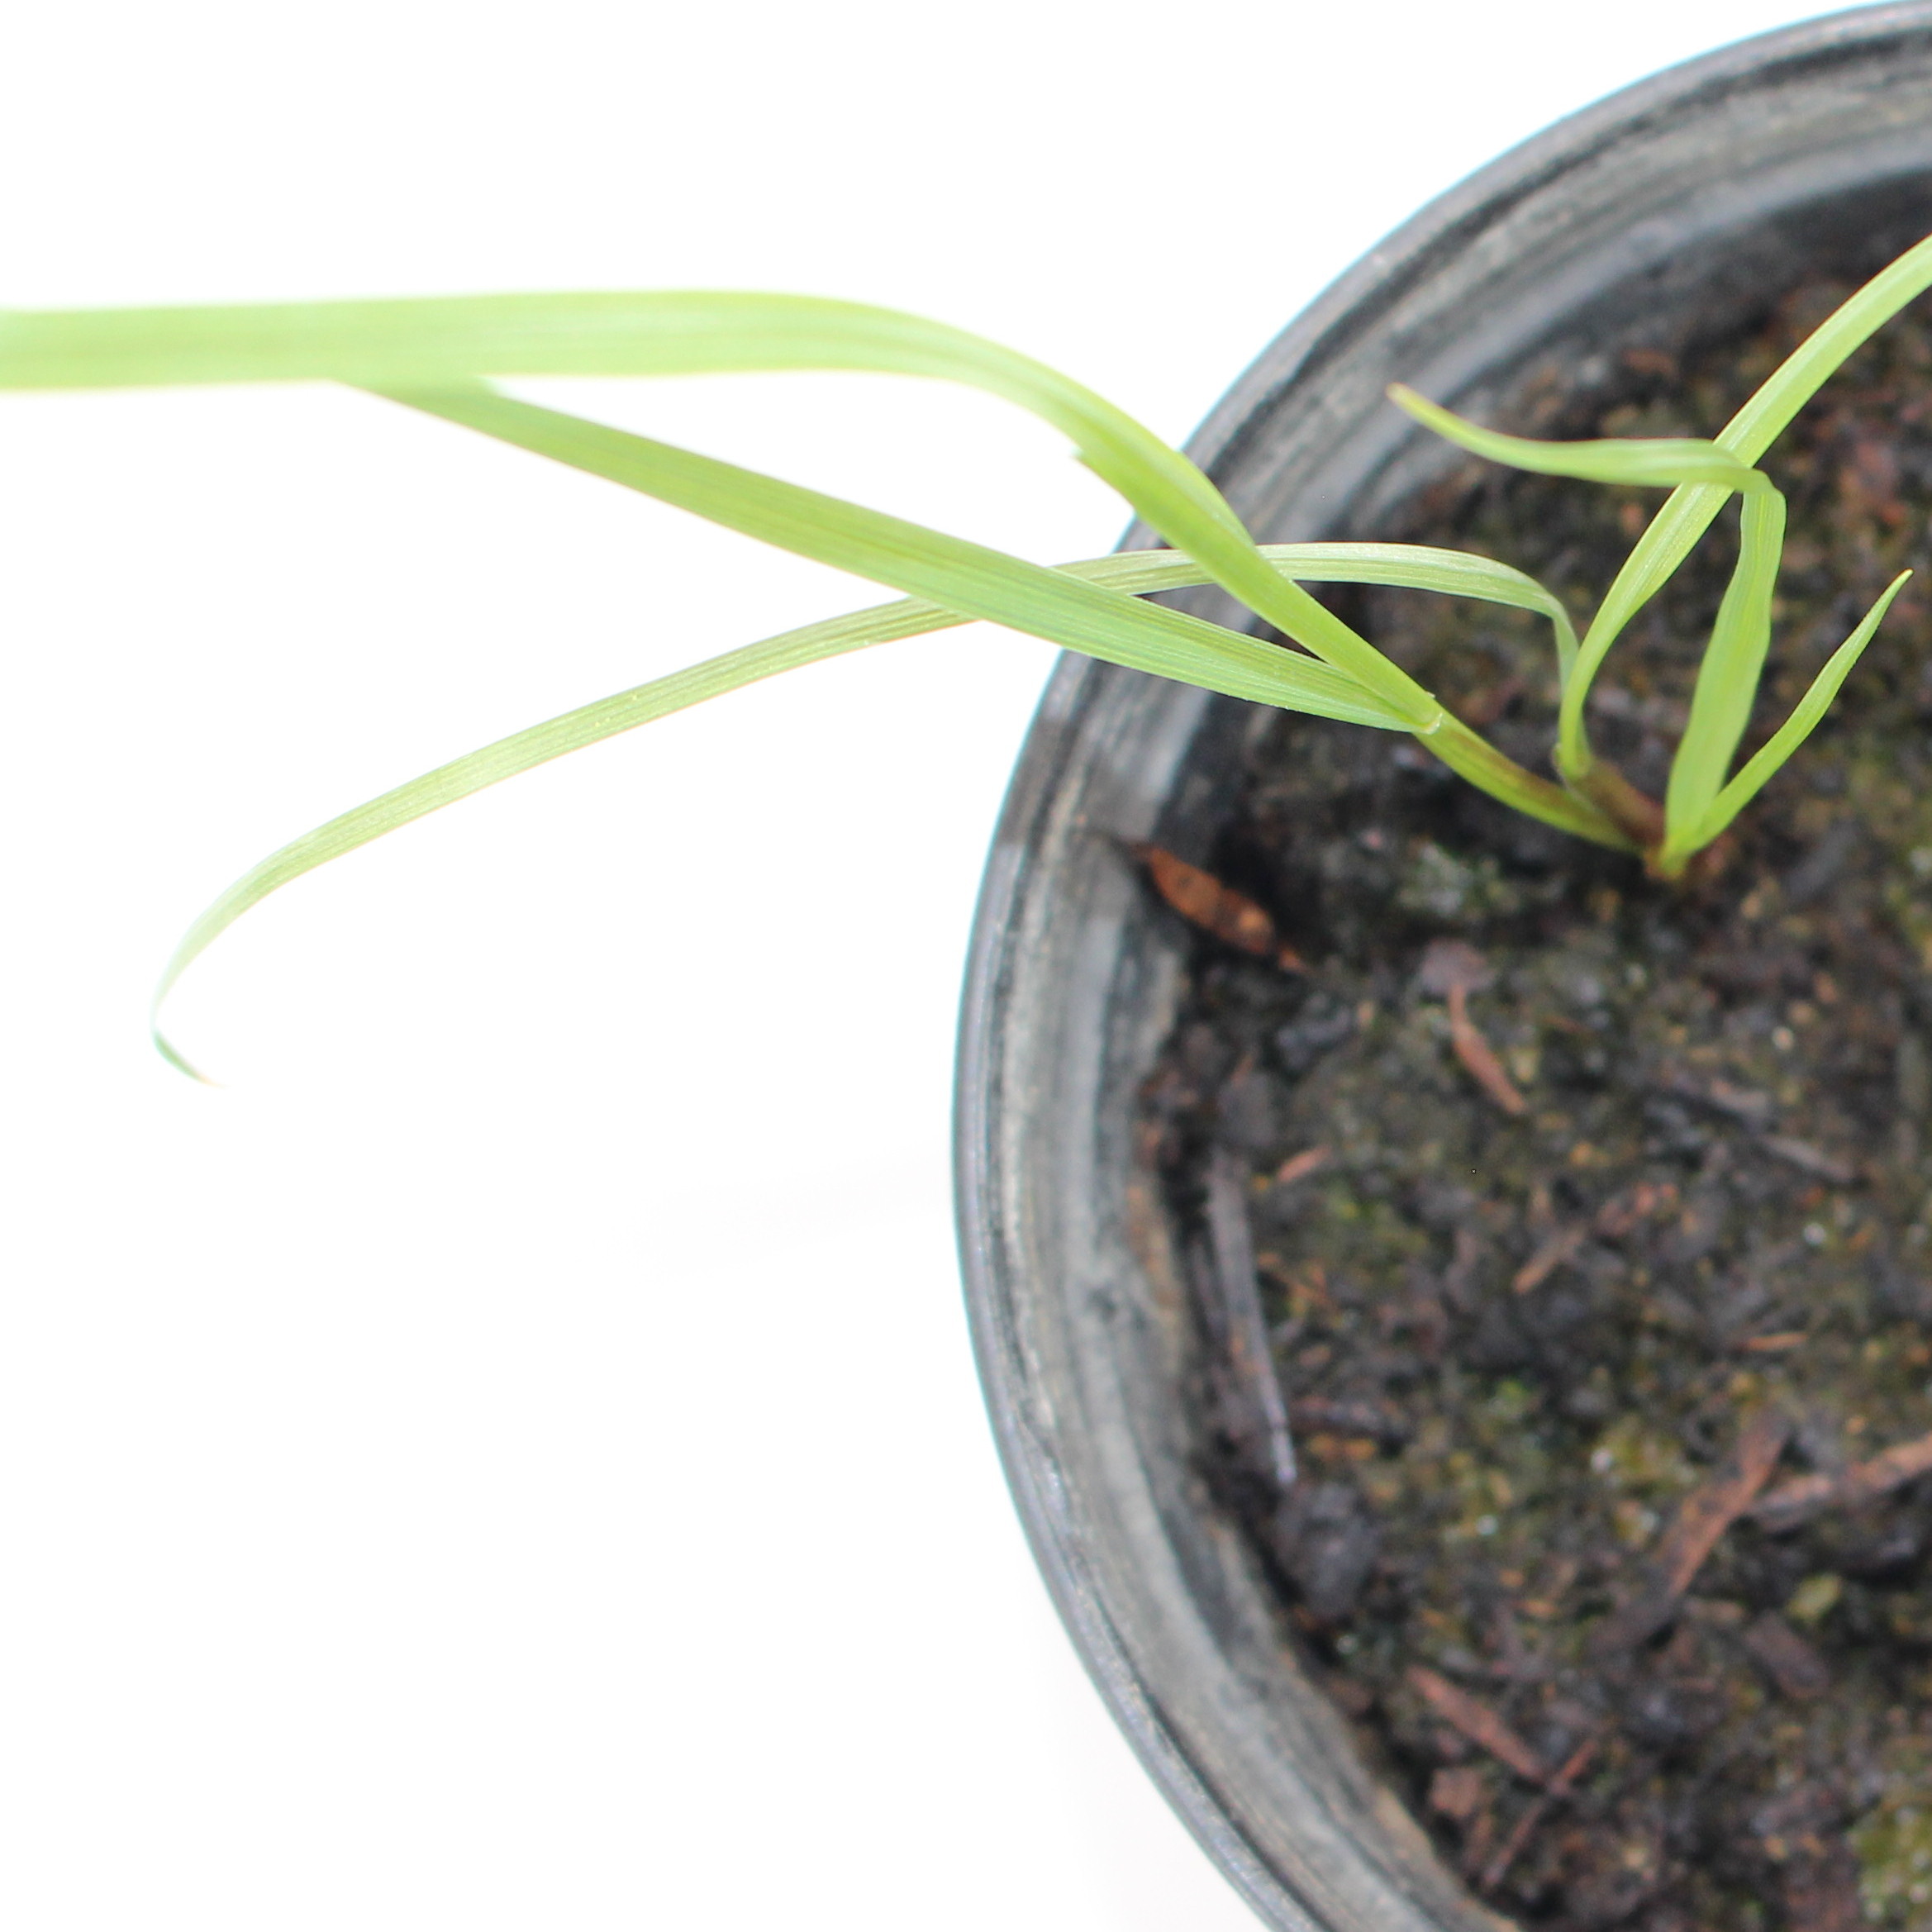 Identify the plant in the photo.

Lolium multiflorum
